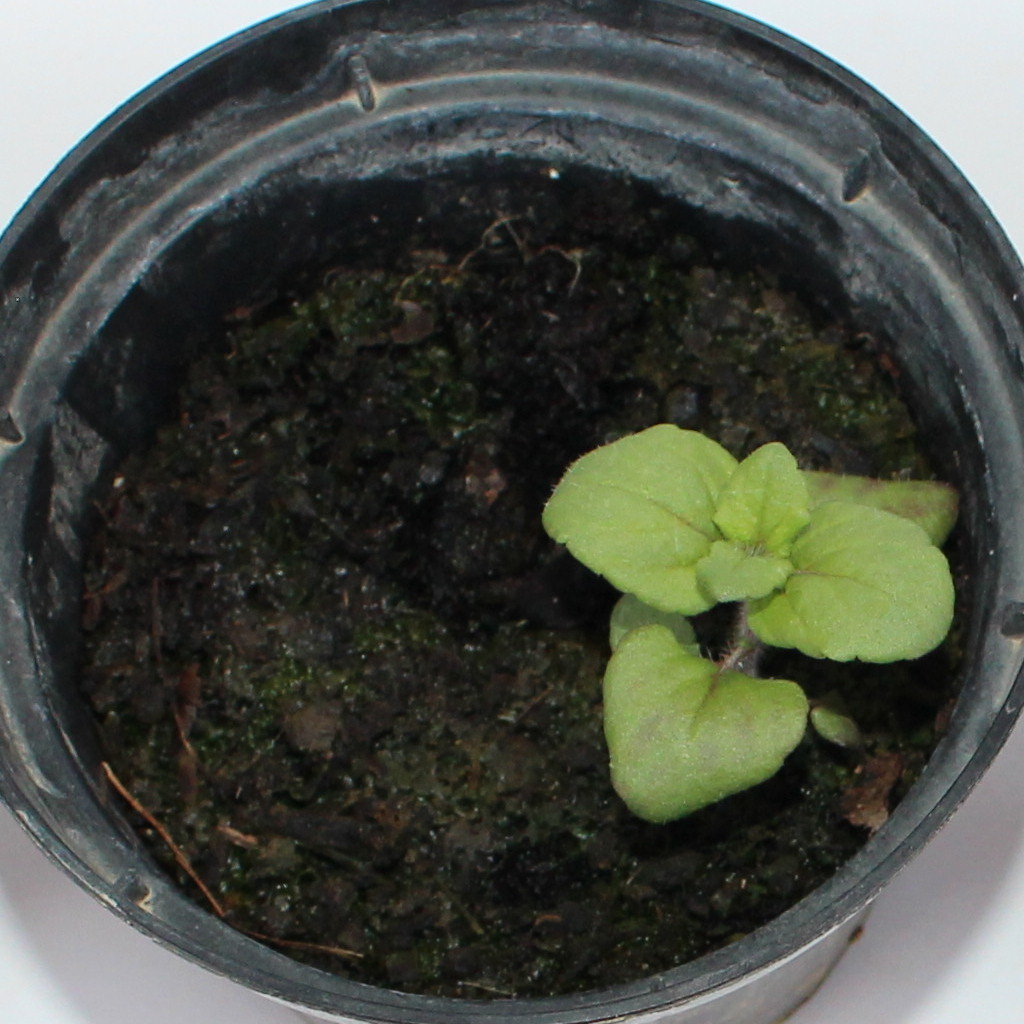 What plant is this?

Veronica persica
